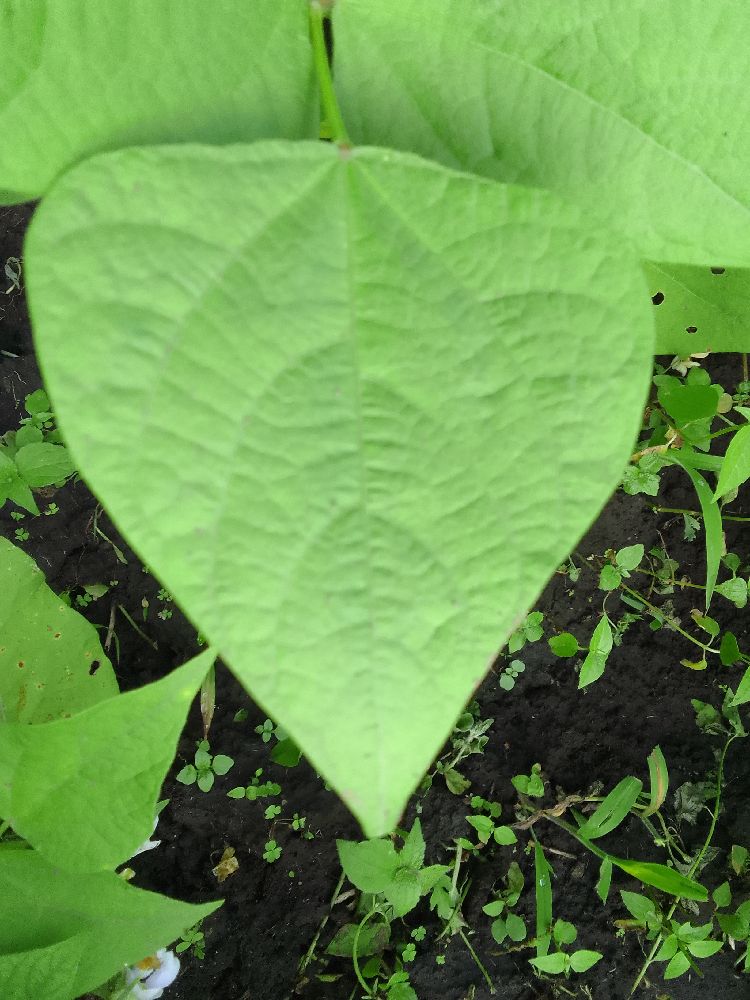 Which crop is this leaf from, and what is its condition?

common bean, healthy
